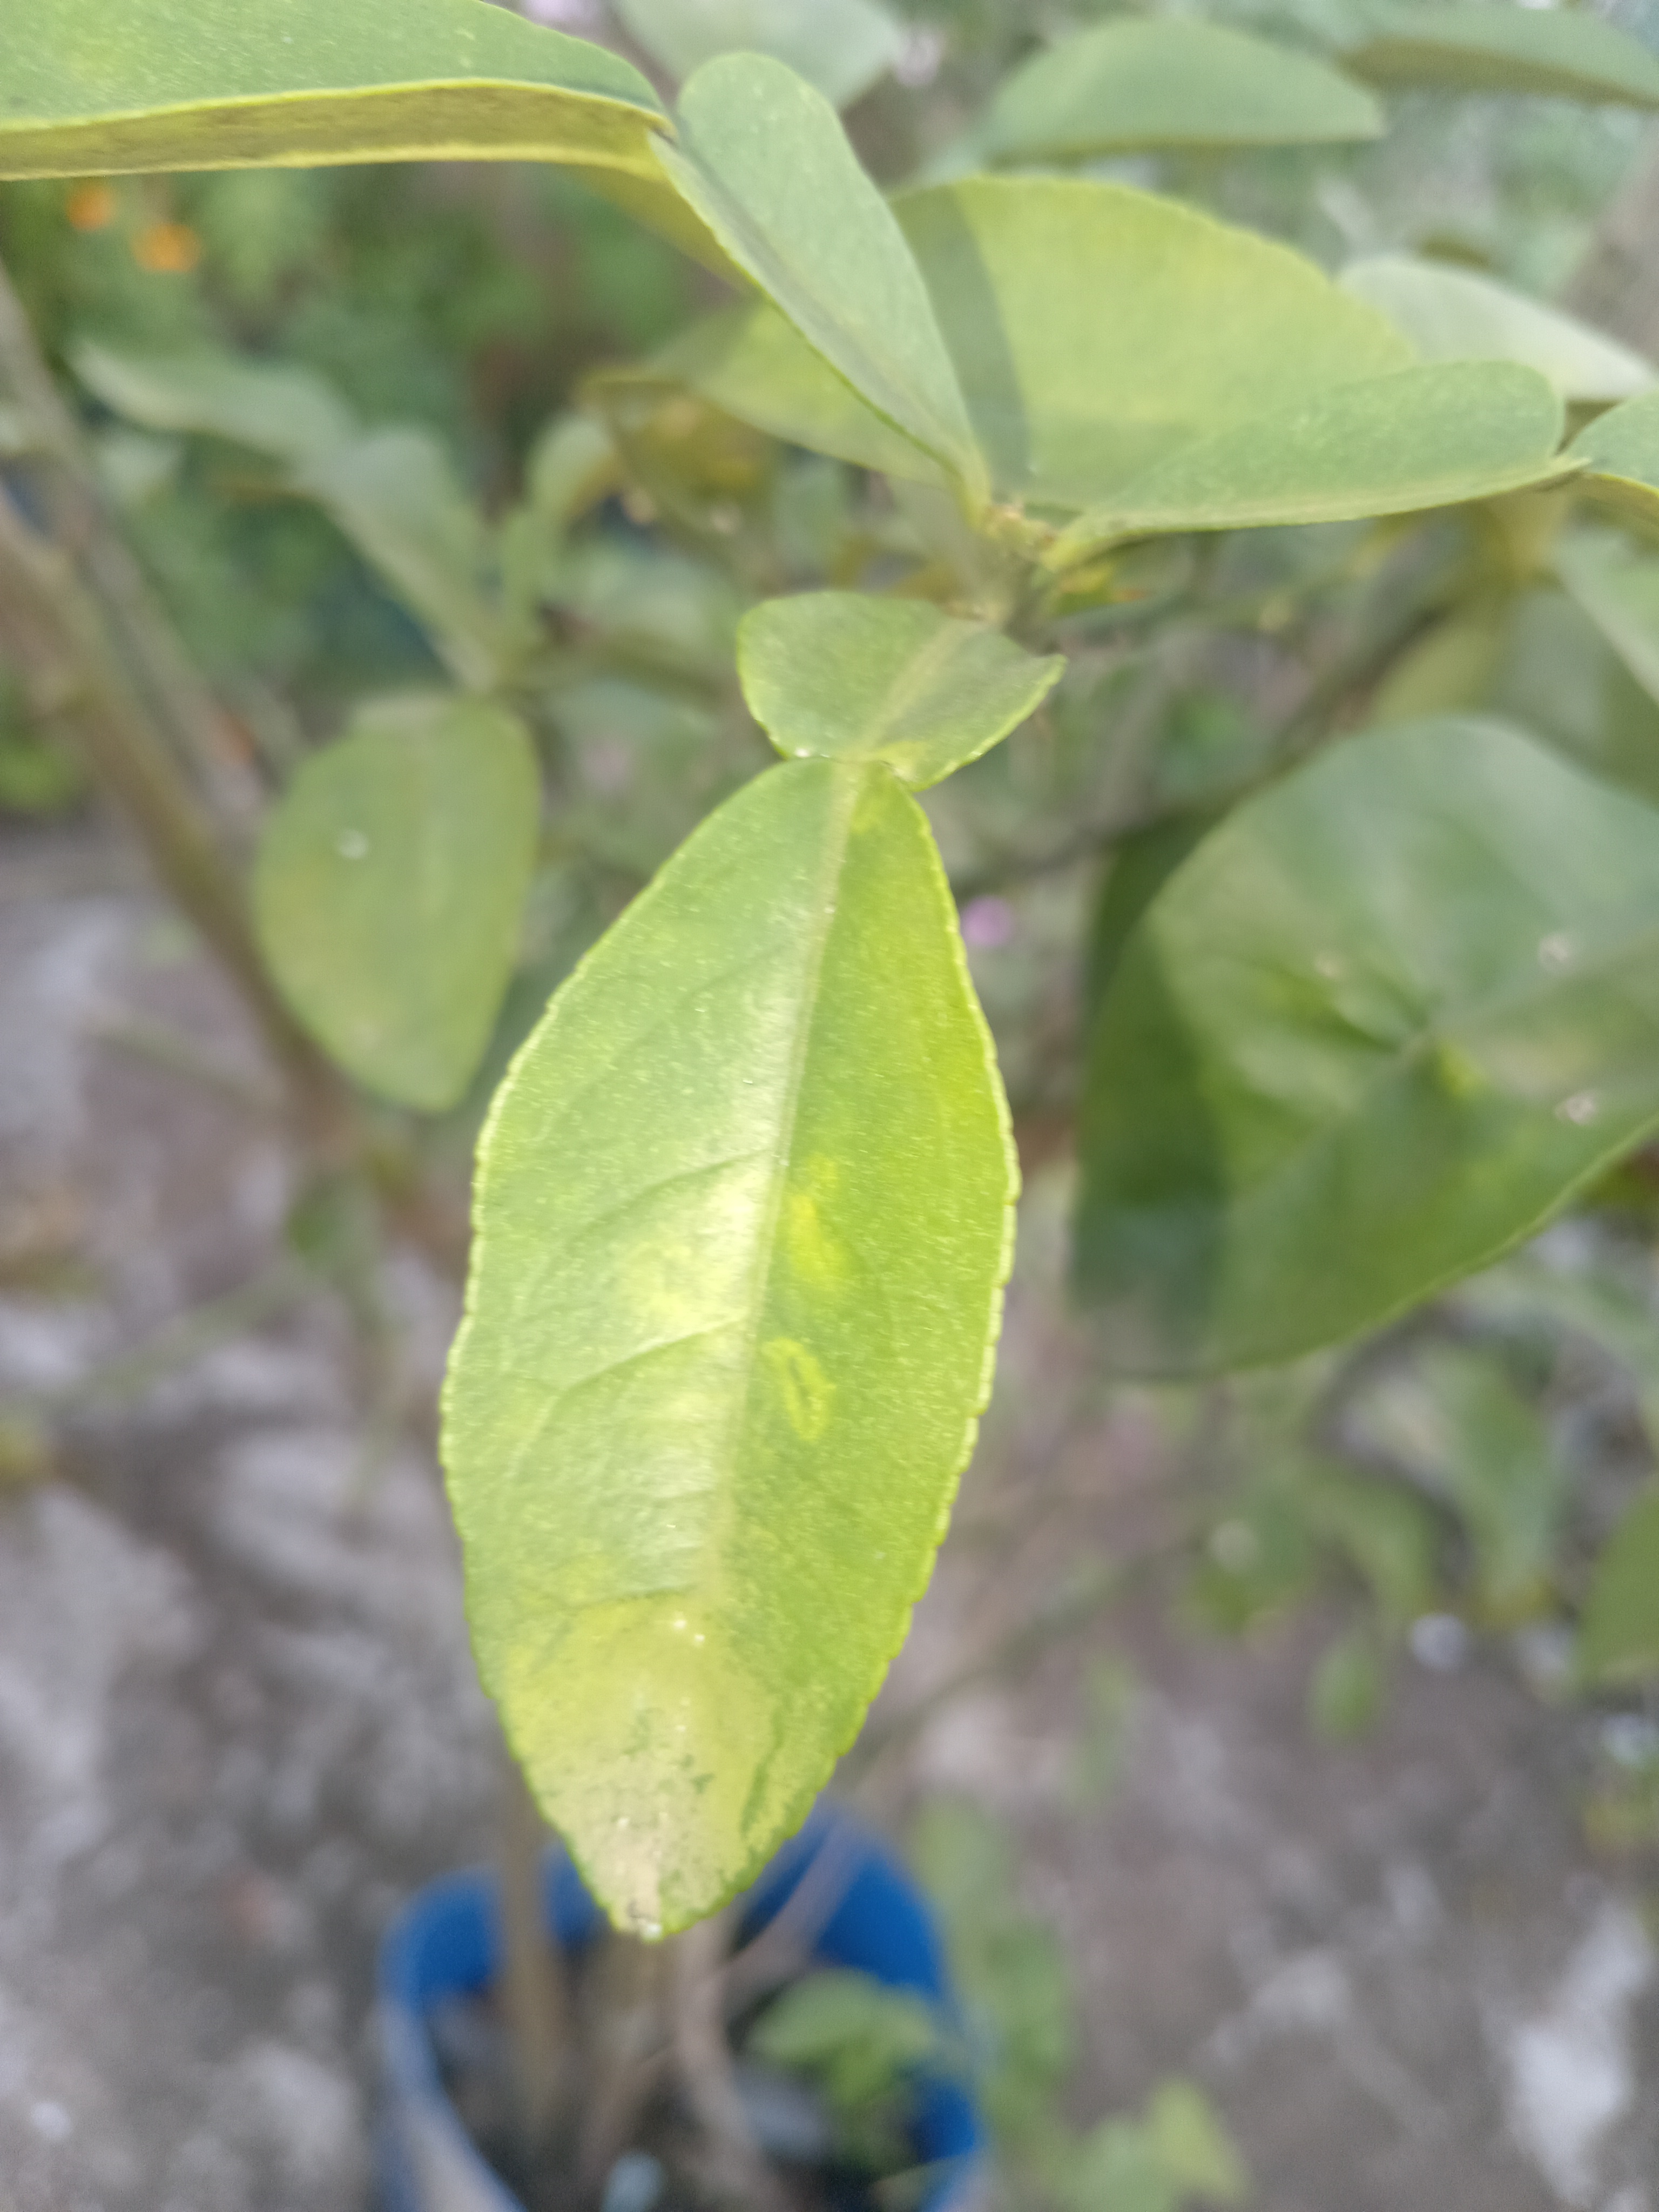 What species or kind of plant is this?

lemon
